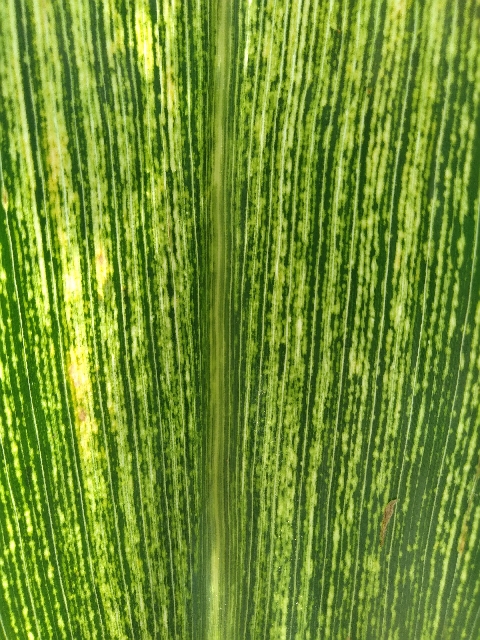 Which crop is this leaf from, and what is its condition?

maize, maize streak virus
